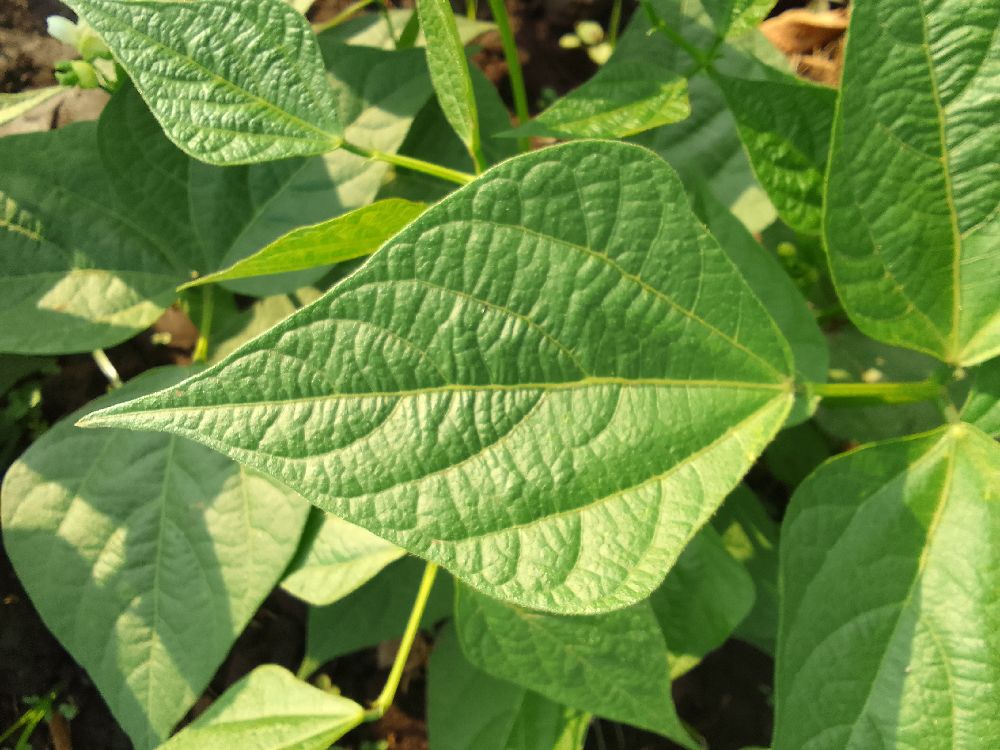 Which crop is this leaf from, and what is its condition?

common bean, healthy
